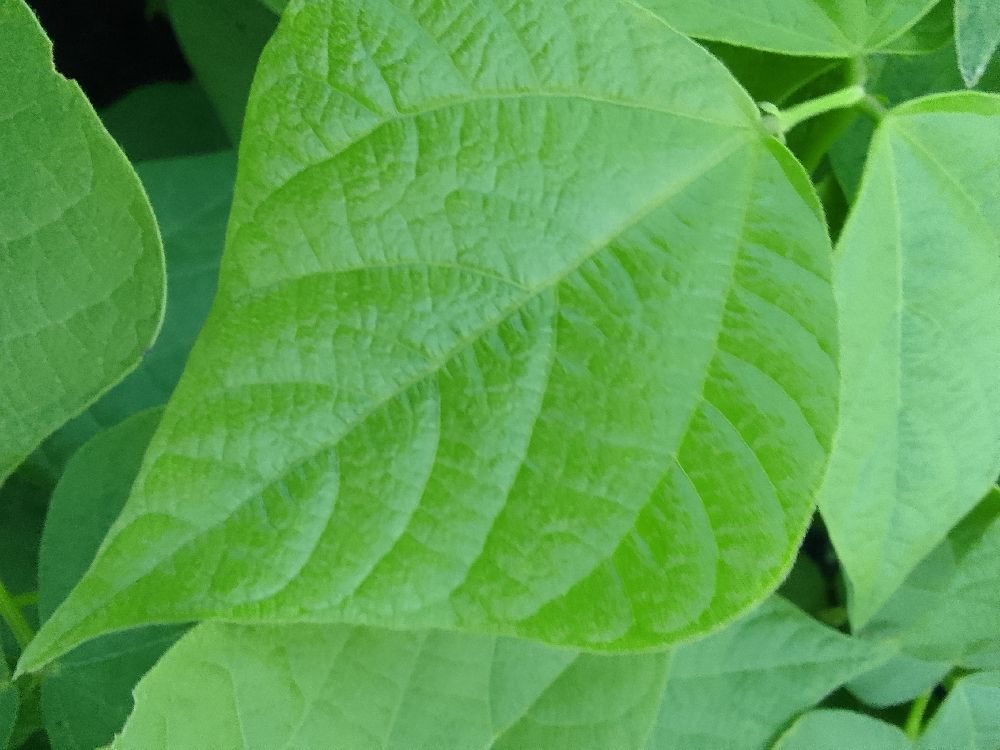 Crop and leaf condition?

common bean, healthy
